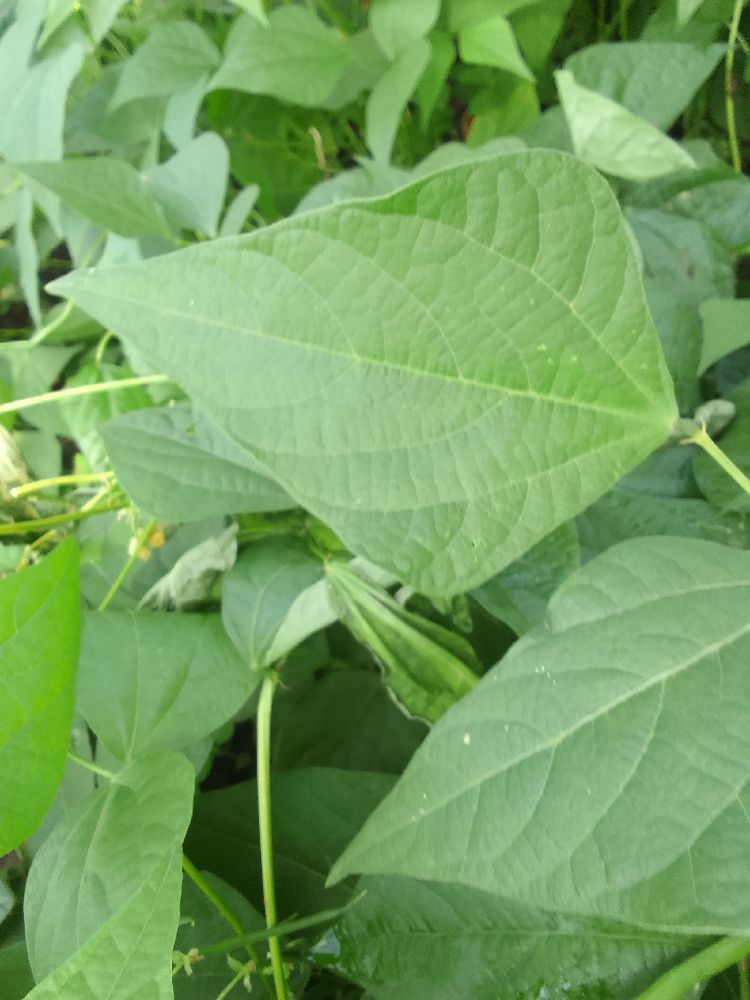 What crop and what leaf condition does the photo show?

common bean, healthy
